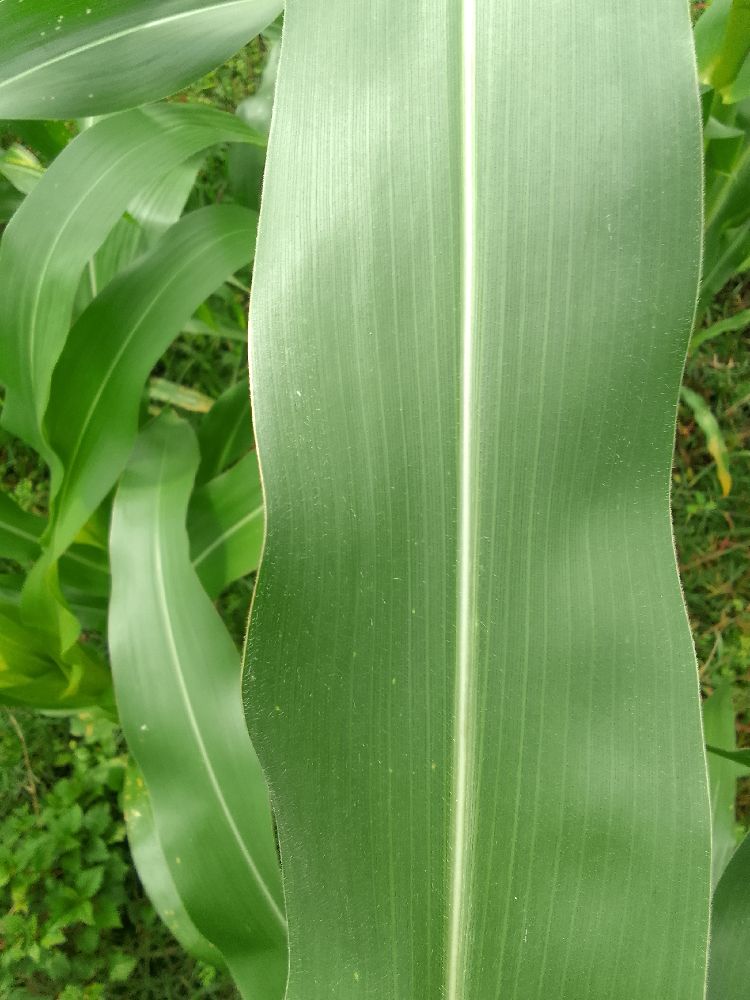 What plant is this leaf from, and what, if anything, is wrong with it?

maize, healthy
